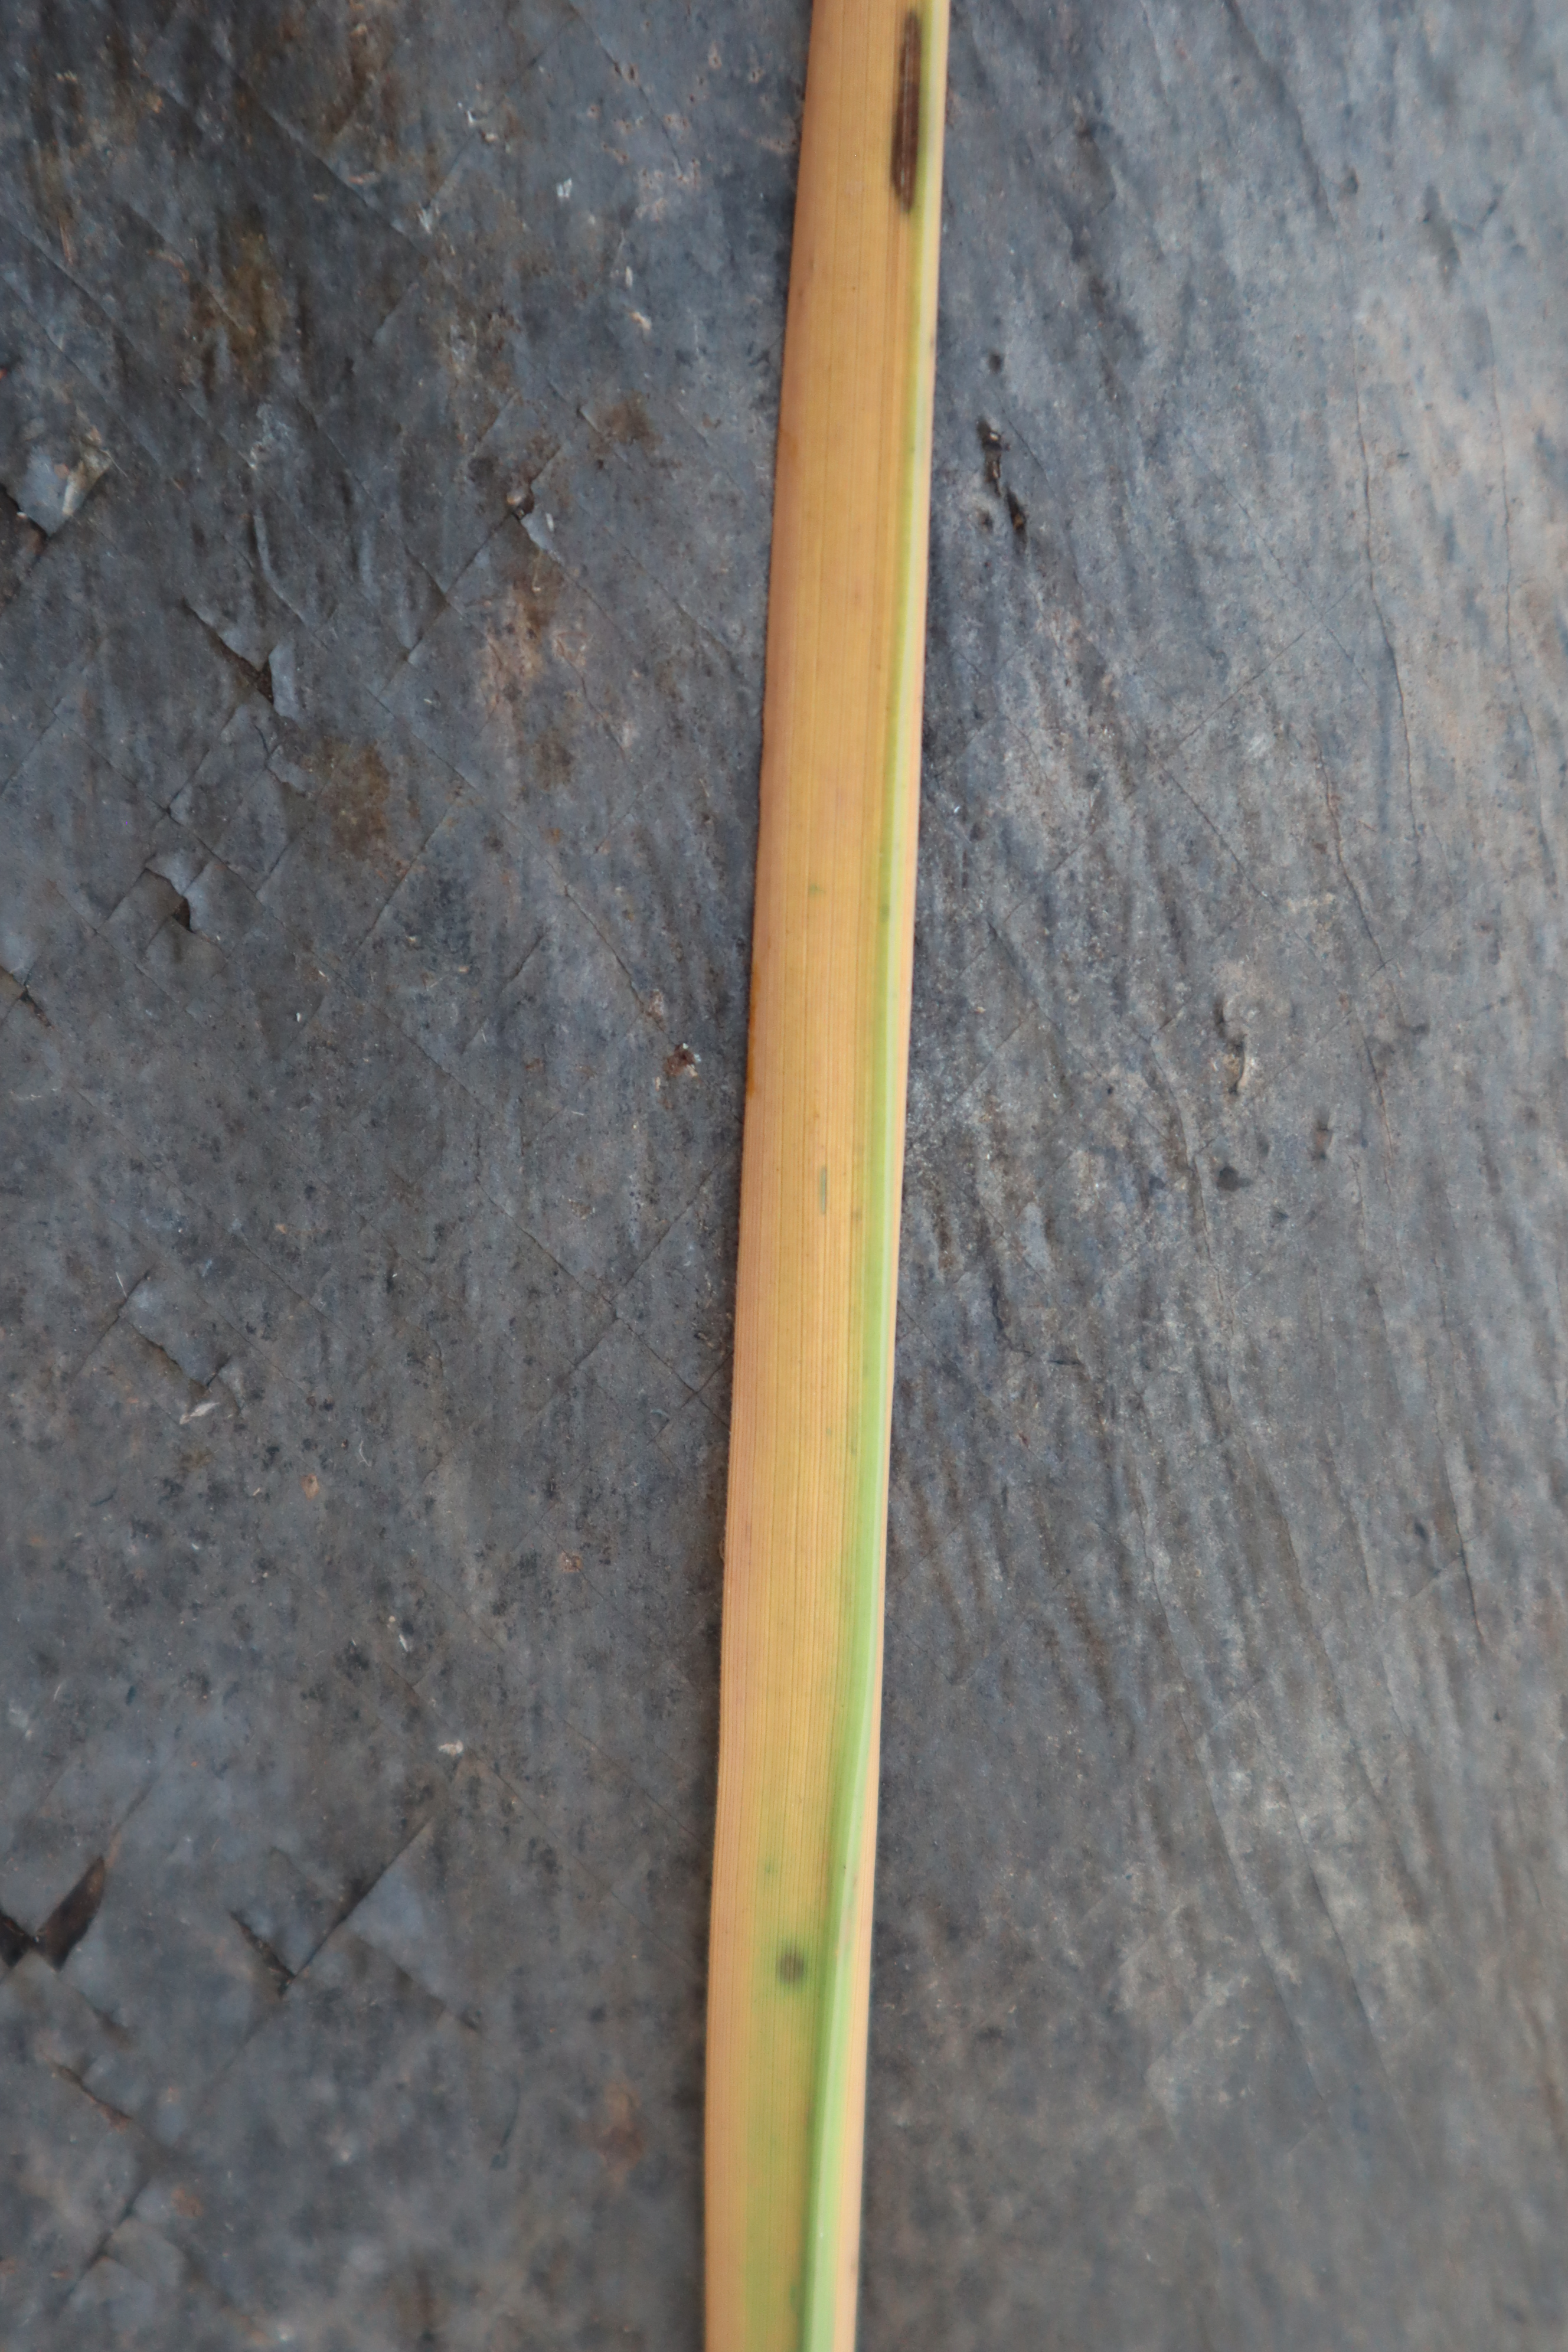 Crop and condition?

rice, tungro virus disease
